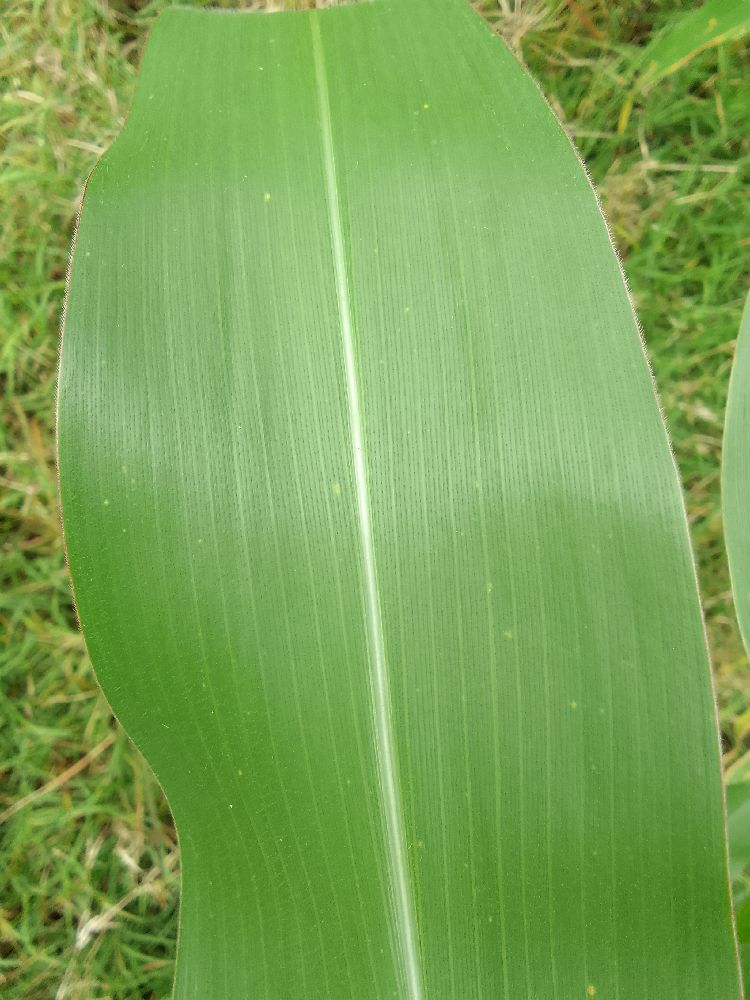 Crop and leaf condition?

maize, healthy
